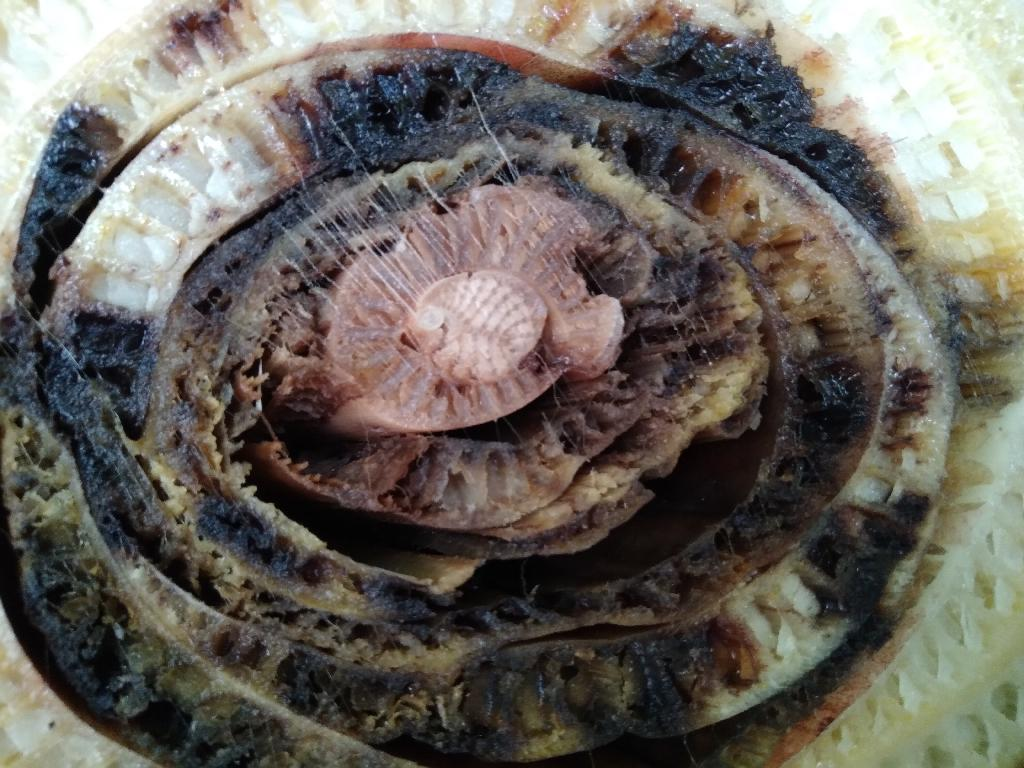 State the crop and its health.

banana, fusarium wilt race 1
